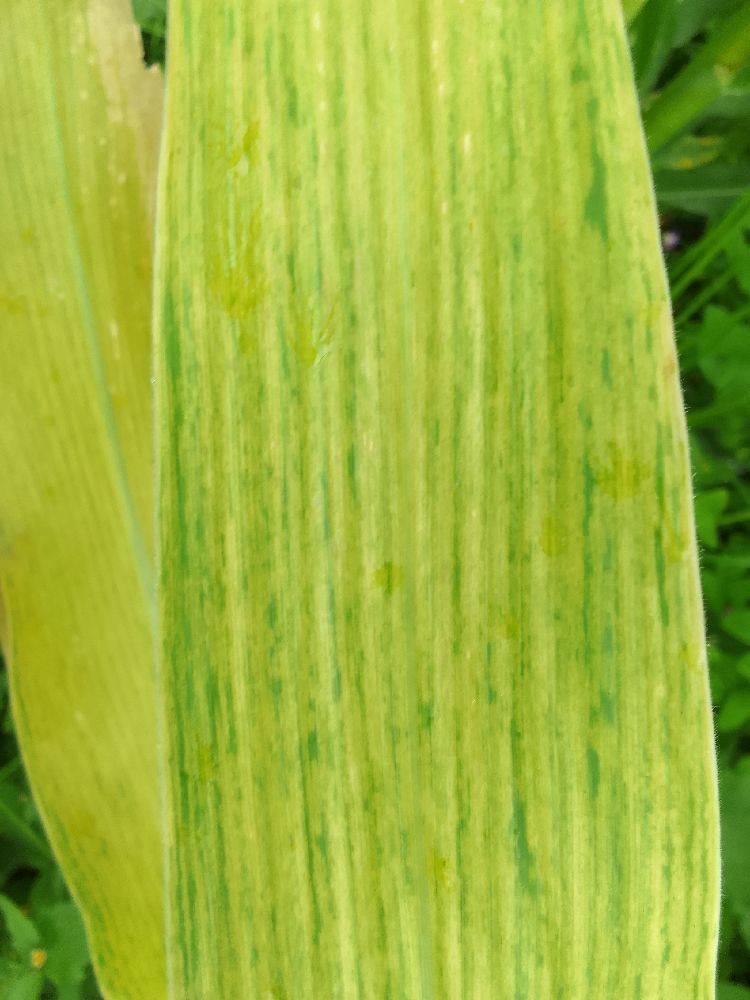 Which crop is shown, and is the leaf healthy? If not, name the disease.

maize, maize lethal necrosis
